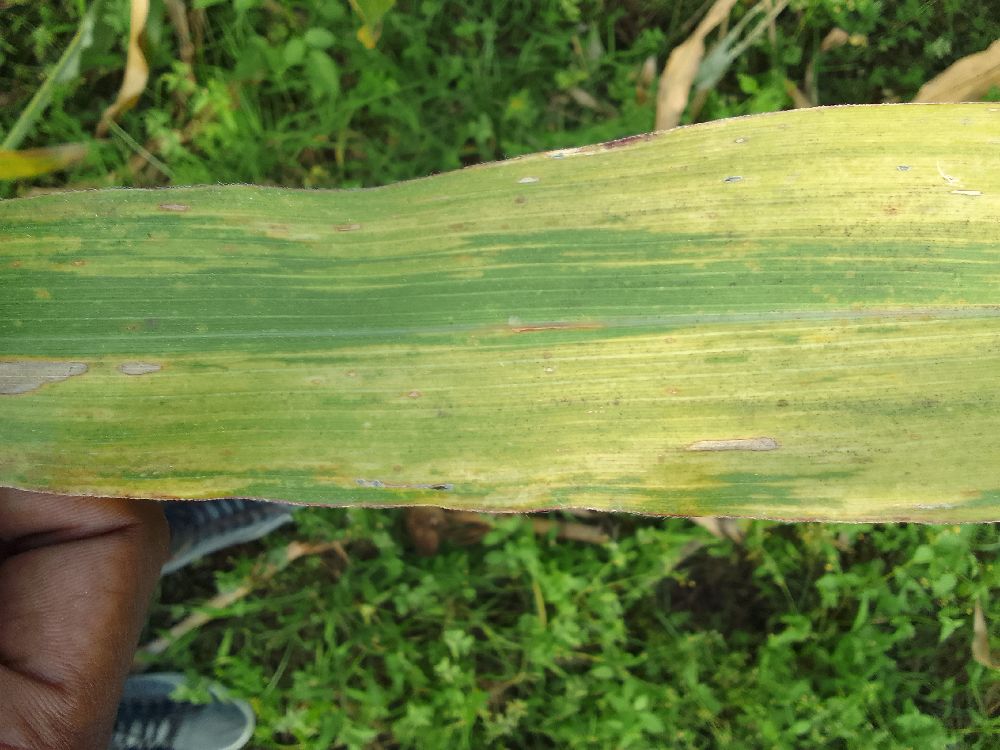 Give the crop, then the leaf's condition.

maize, maize lethal necrosis
